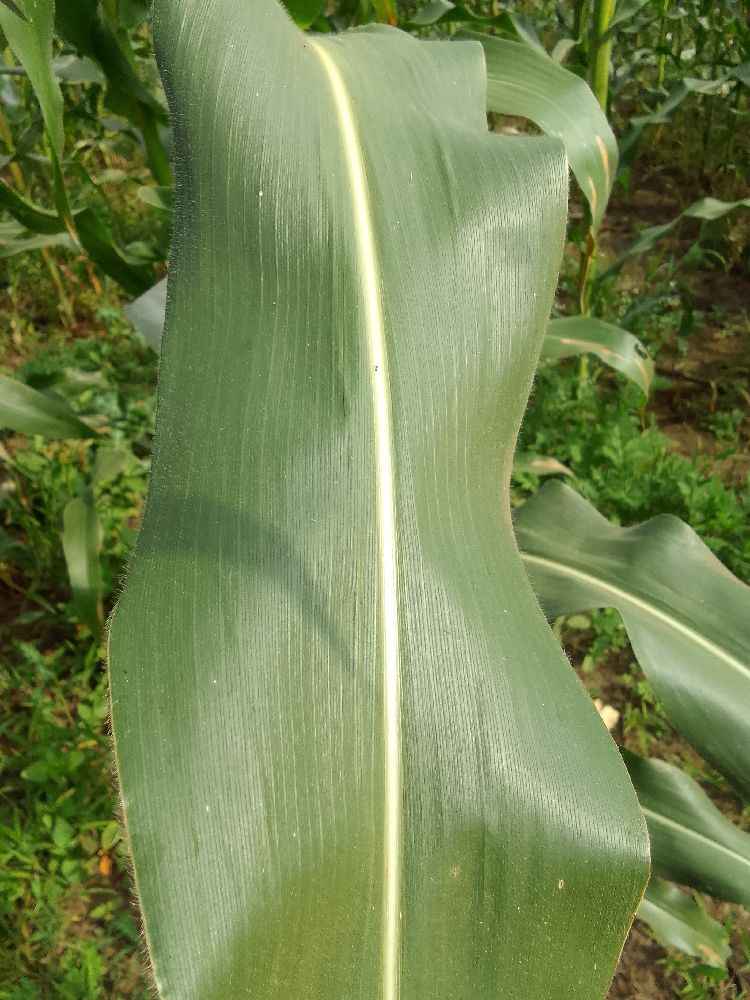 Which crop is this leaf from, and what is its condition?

maize, healthy
